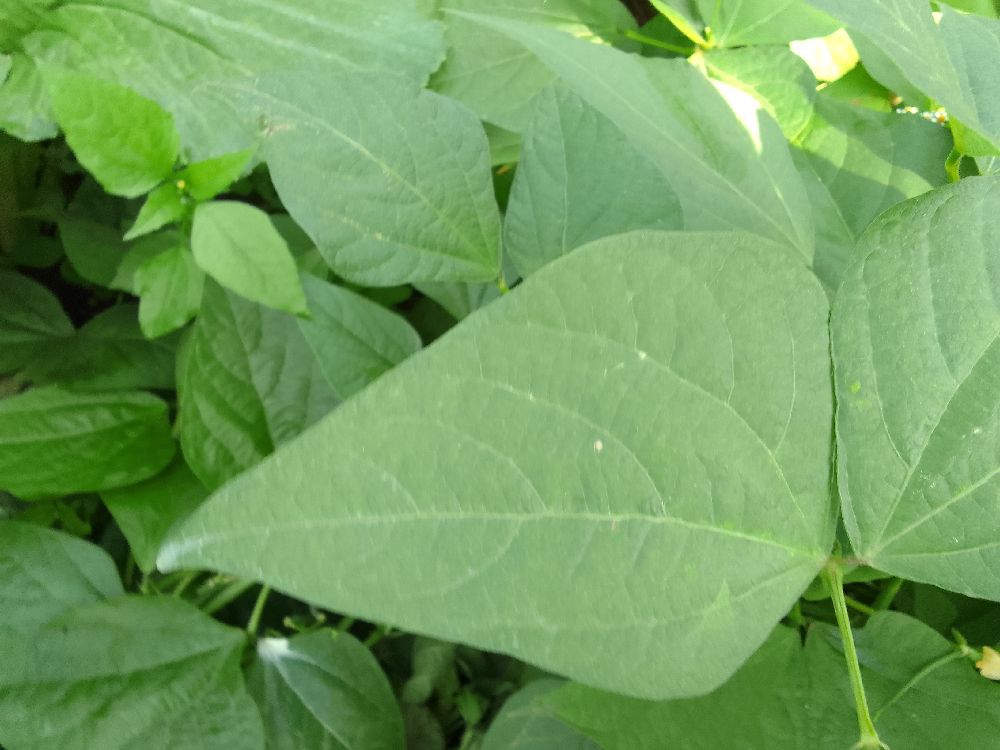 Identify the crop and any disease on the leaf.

common bean, healthy
